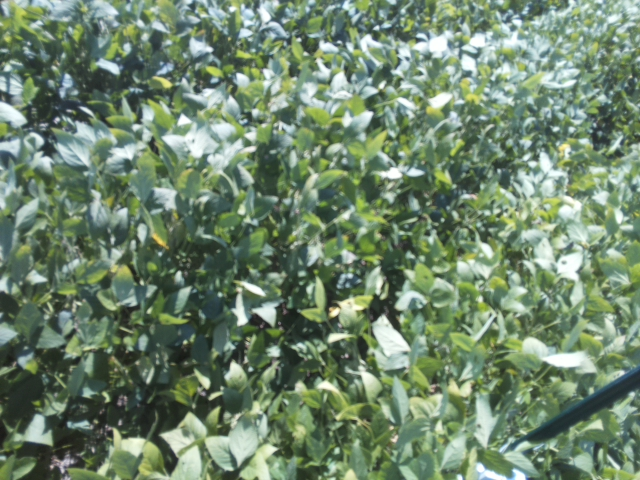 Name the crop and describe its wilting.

soybean, slight leaflet or petiole turgor loss in upper canopy
